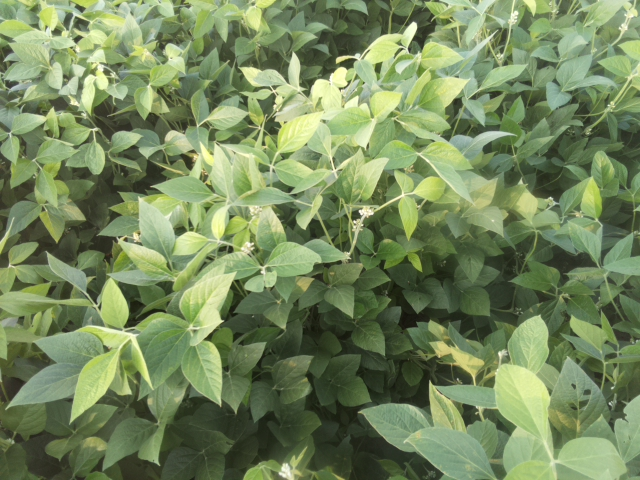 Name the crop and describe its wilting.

soybean, leaves with no wilting
